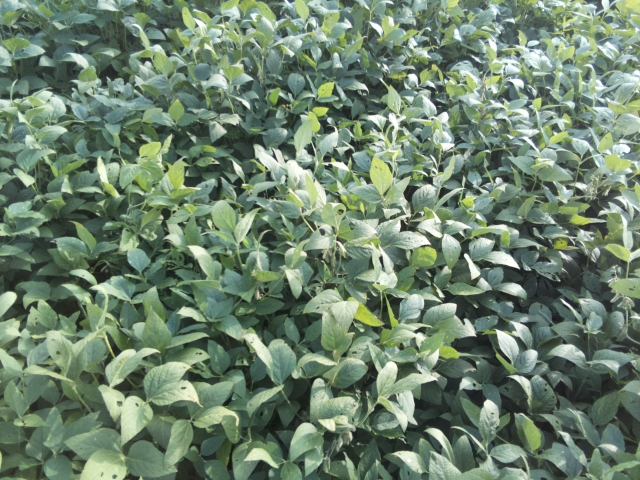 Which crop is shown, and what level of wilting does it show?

soybean, leaves with no wilting
